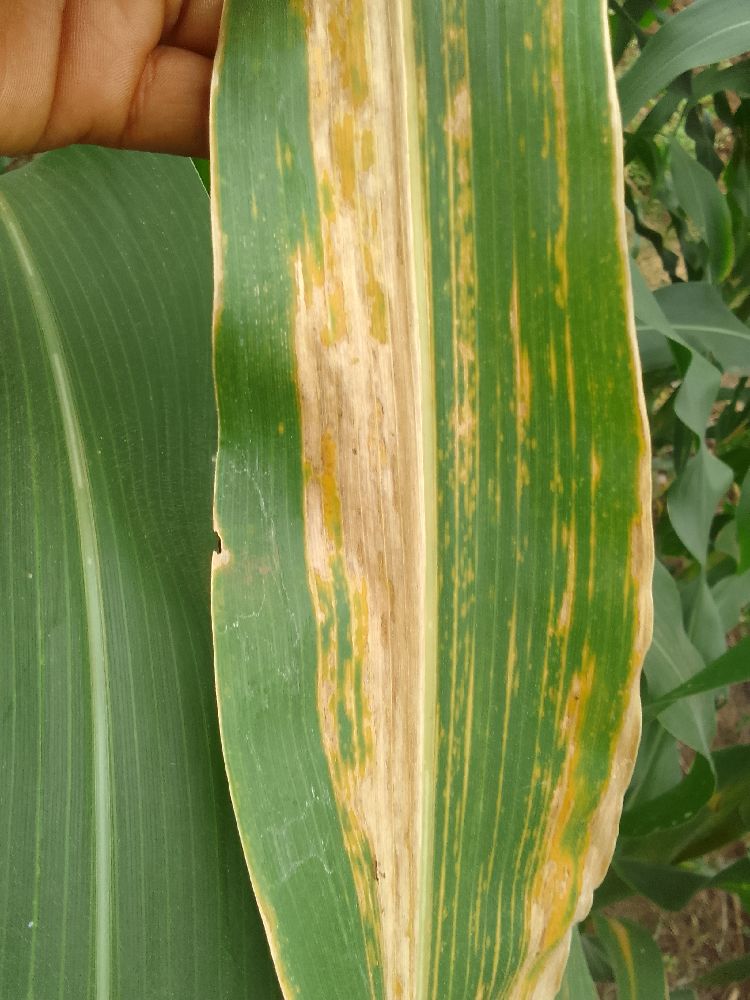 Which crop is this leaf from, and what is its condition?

maize, maize lethal necrosis
